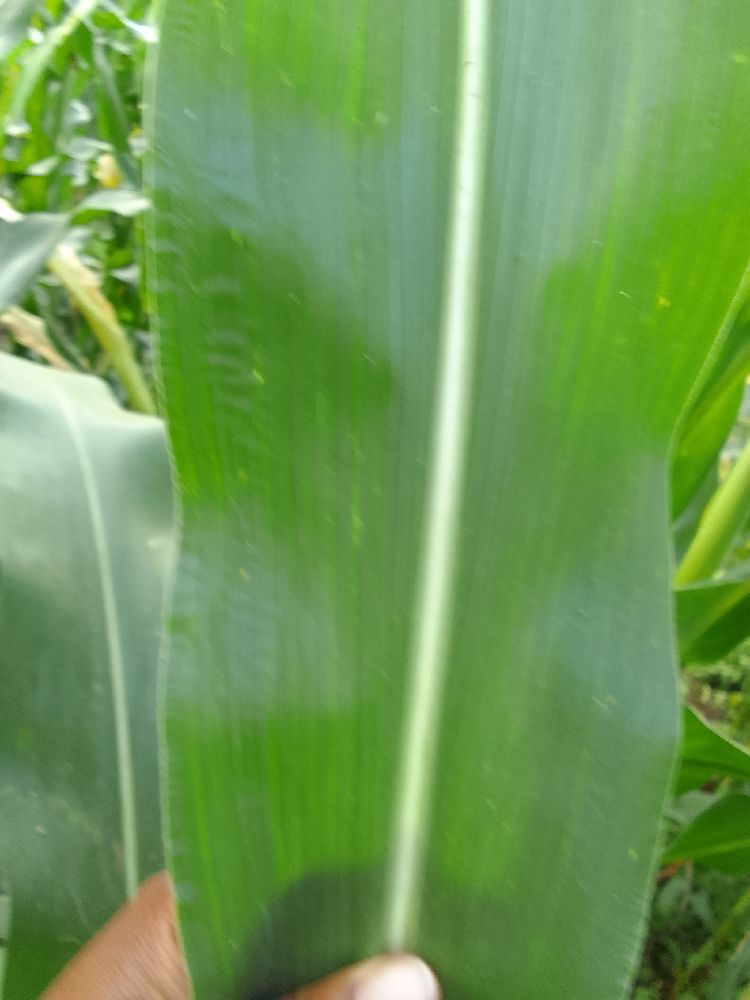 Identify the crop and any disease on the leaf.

maize, healthy
